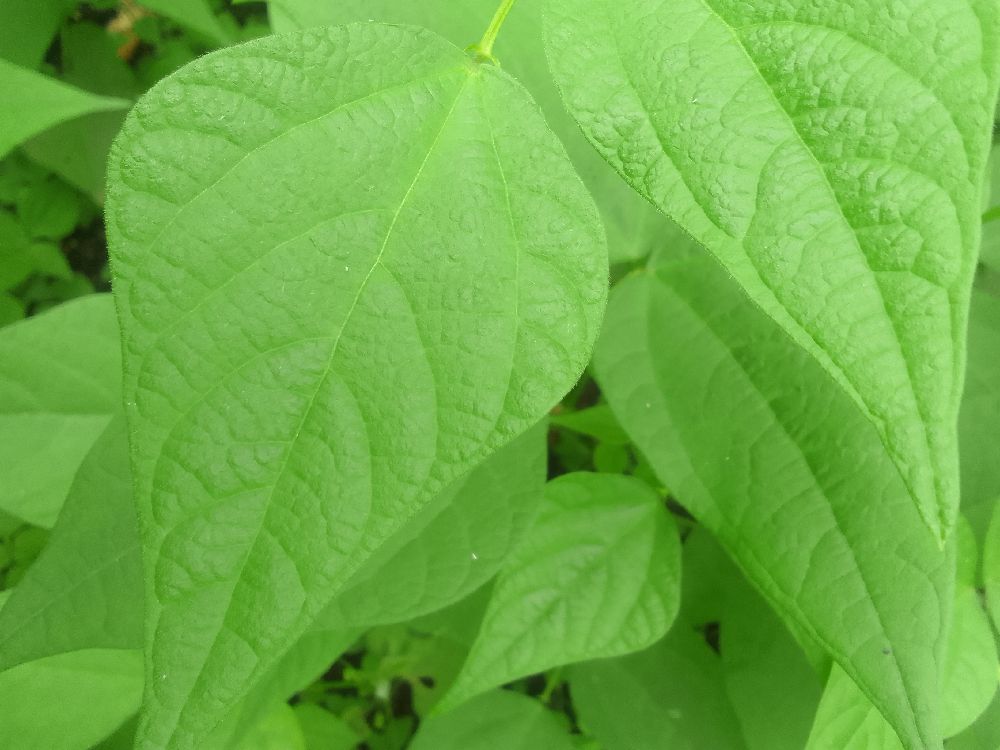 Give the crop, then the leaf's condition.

common bean, healthy
